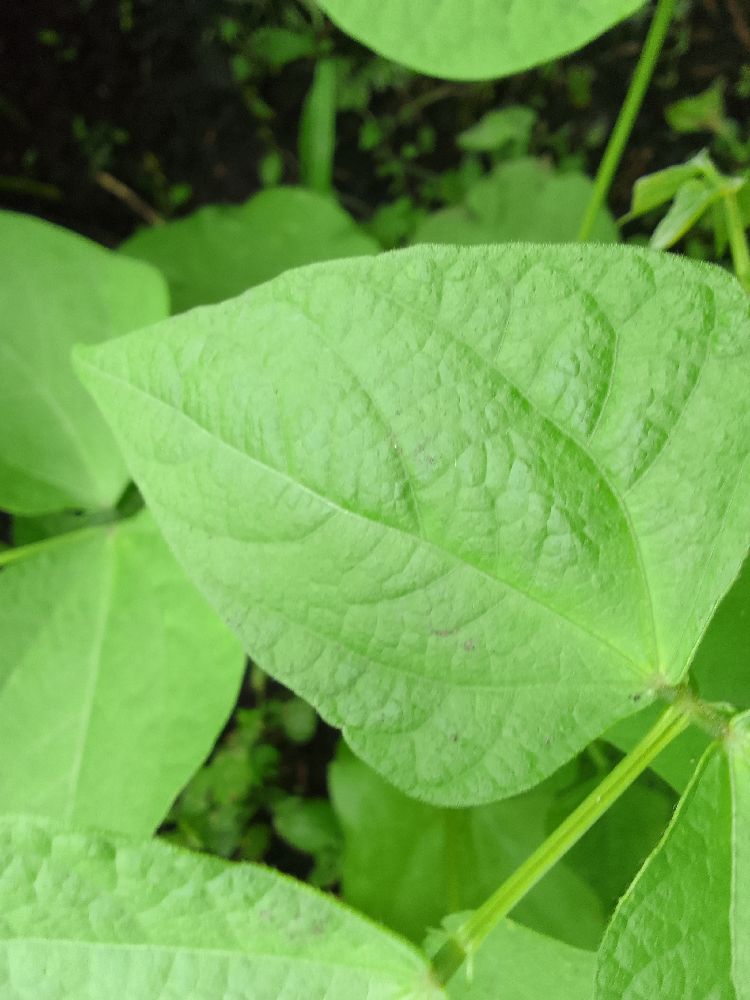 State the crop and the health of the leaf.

common bean, healthy
